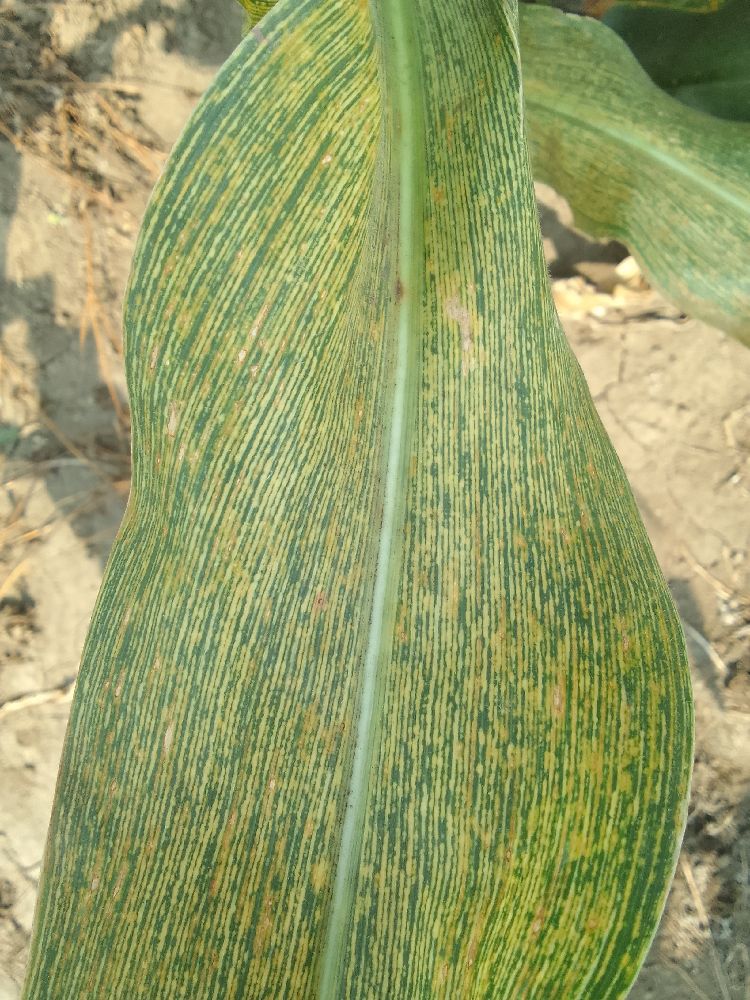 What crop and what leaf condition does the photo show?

maize, maize streak virus
